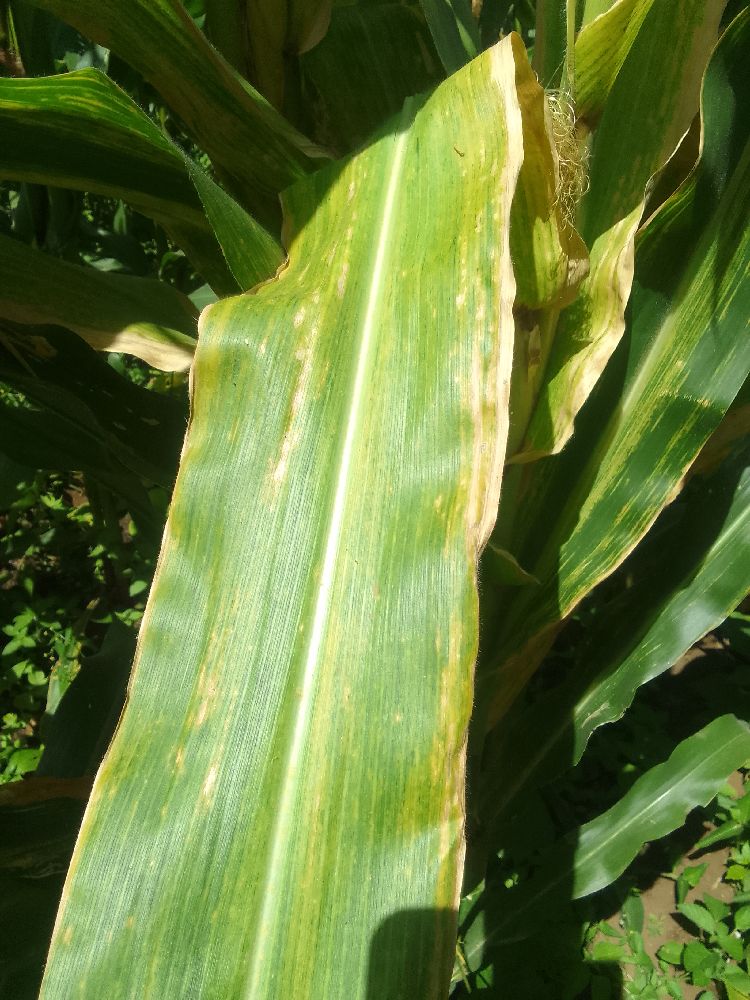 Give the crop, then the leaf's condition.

maize, maize lethal necrosis
